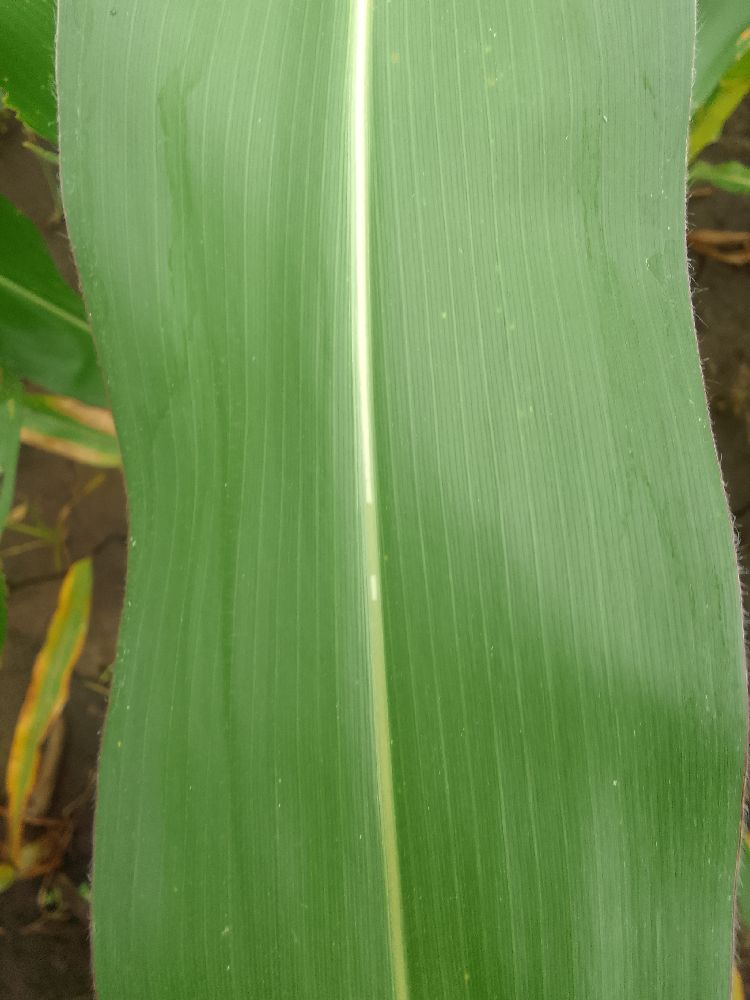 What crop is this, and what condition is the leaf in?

maize, healthy
